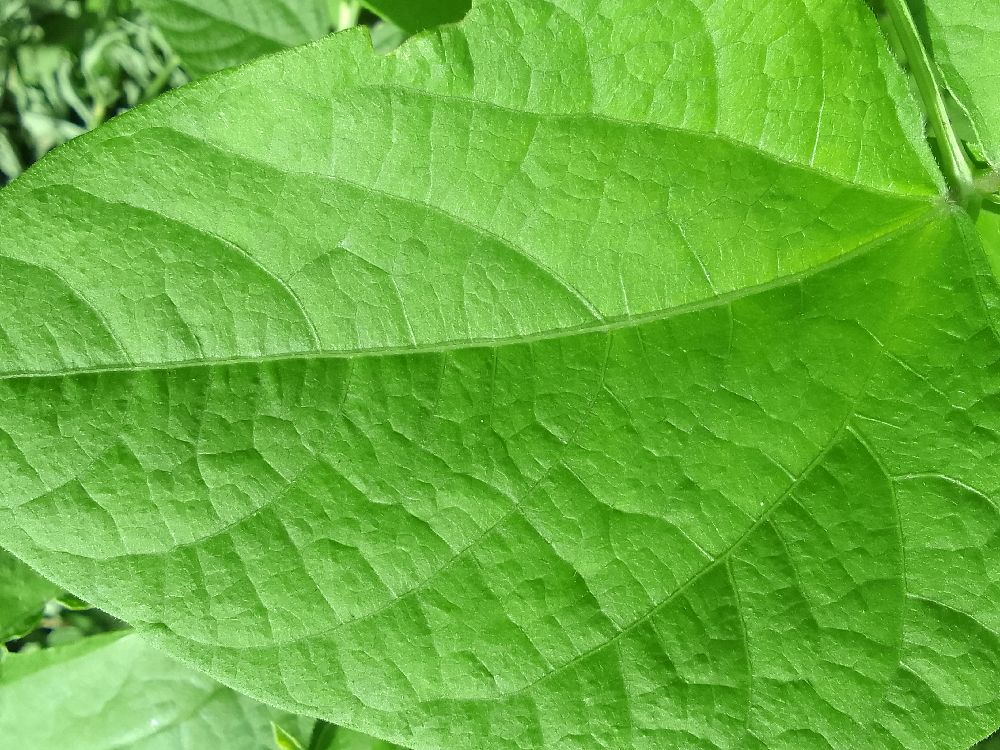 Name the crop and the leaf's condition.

common bean, healthy
